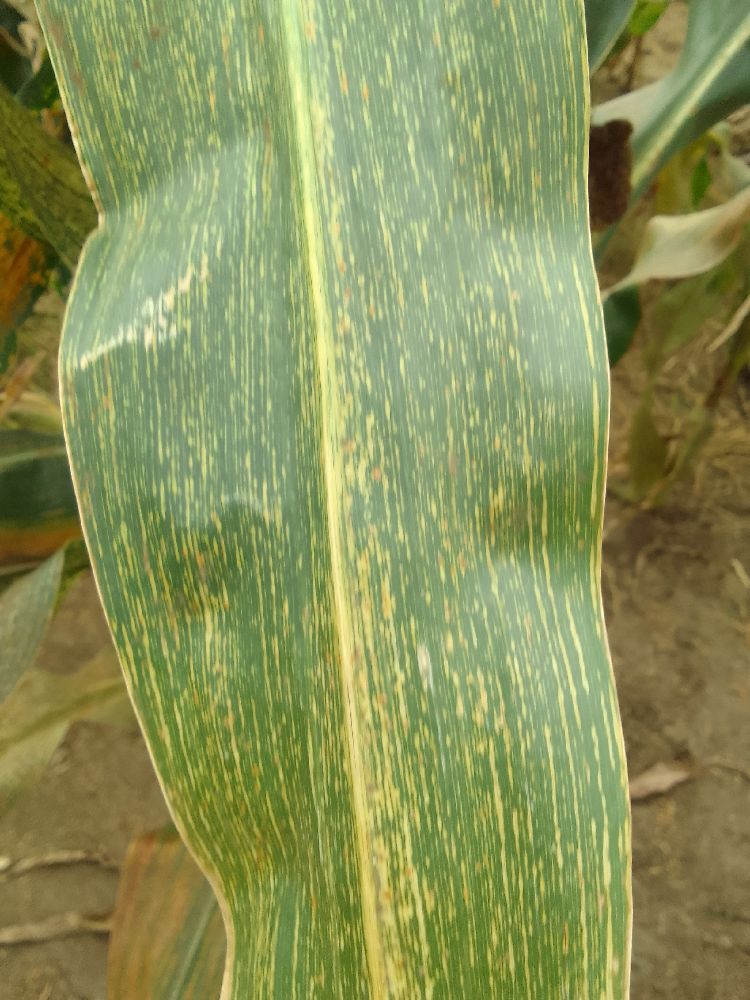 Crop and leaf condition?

maize, maize streak virus
